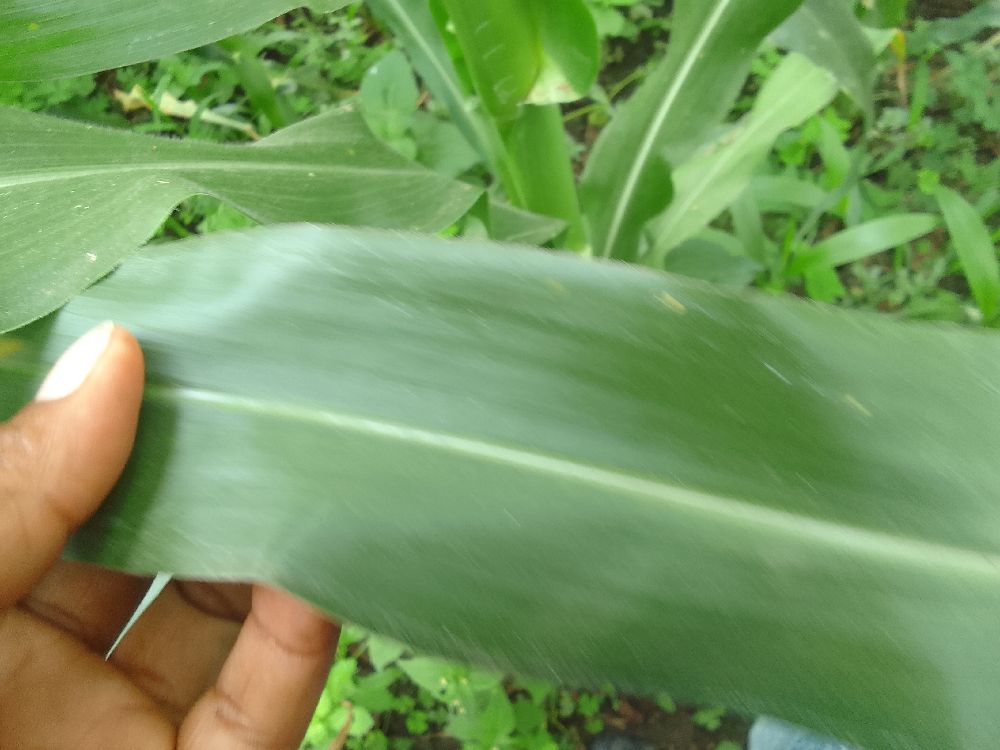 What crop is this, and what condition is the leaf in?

maize, healthy
